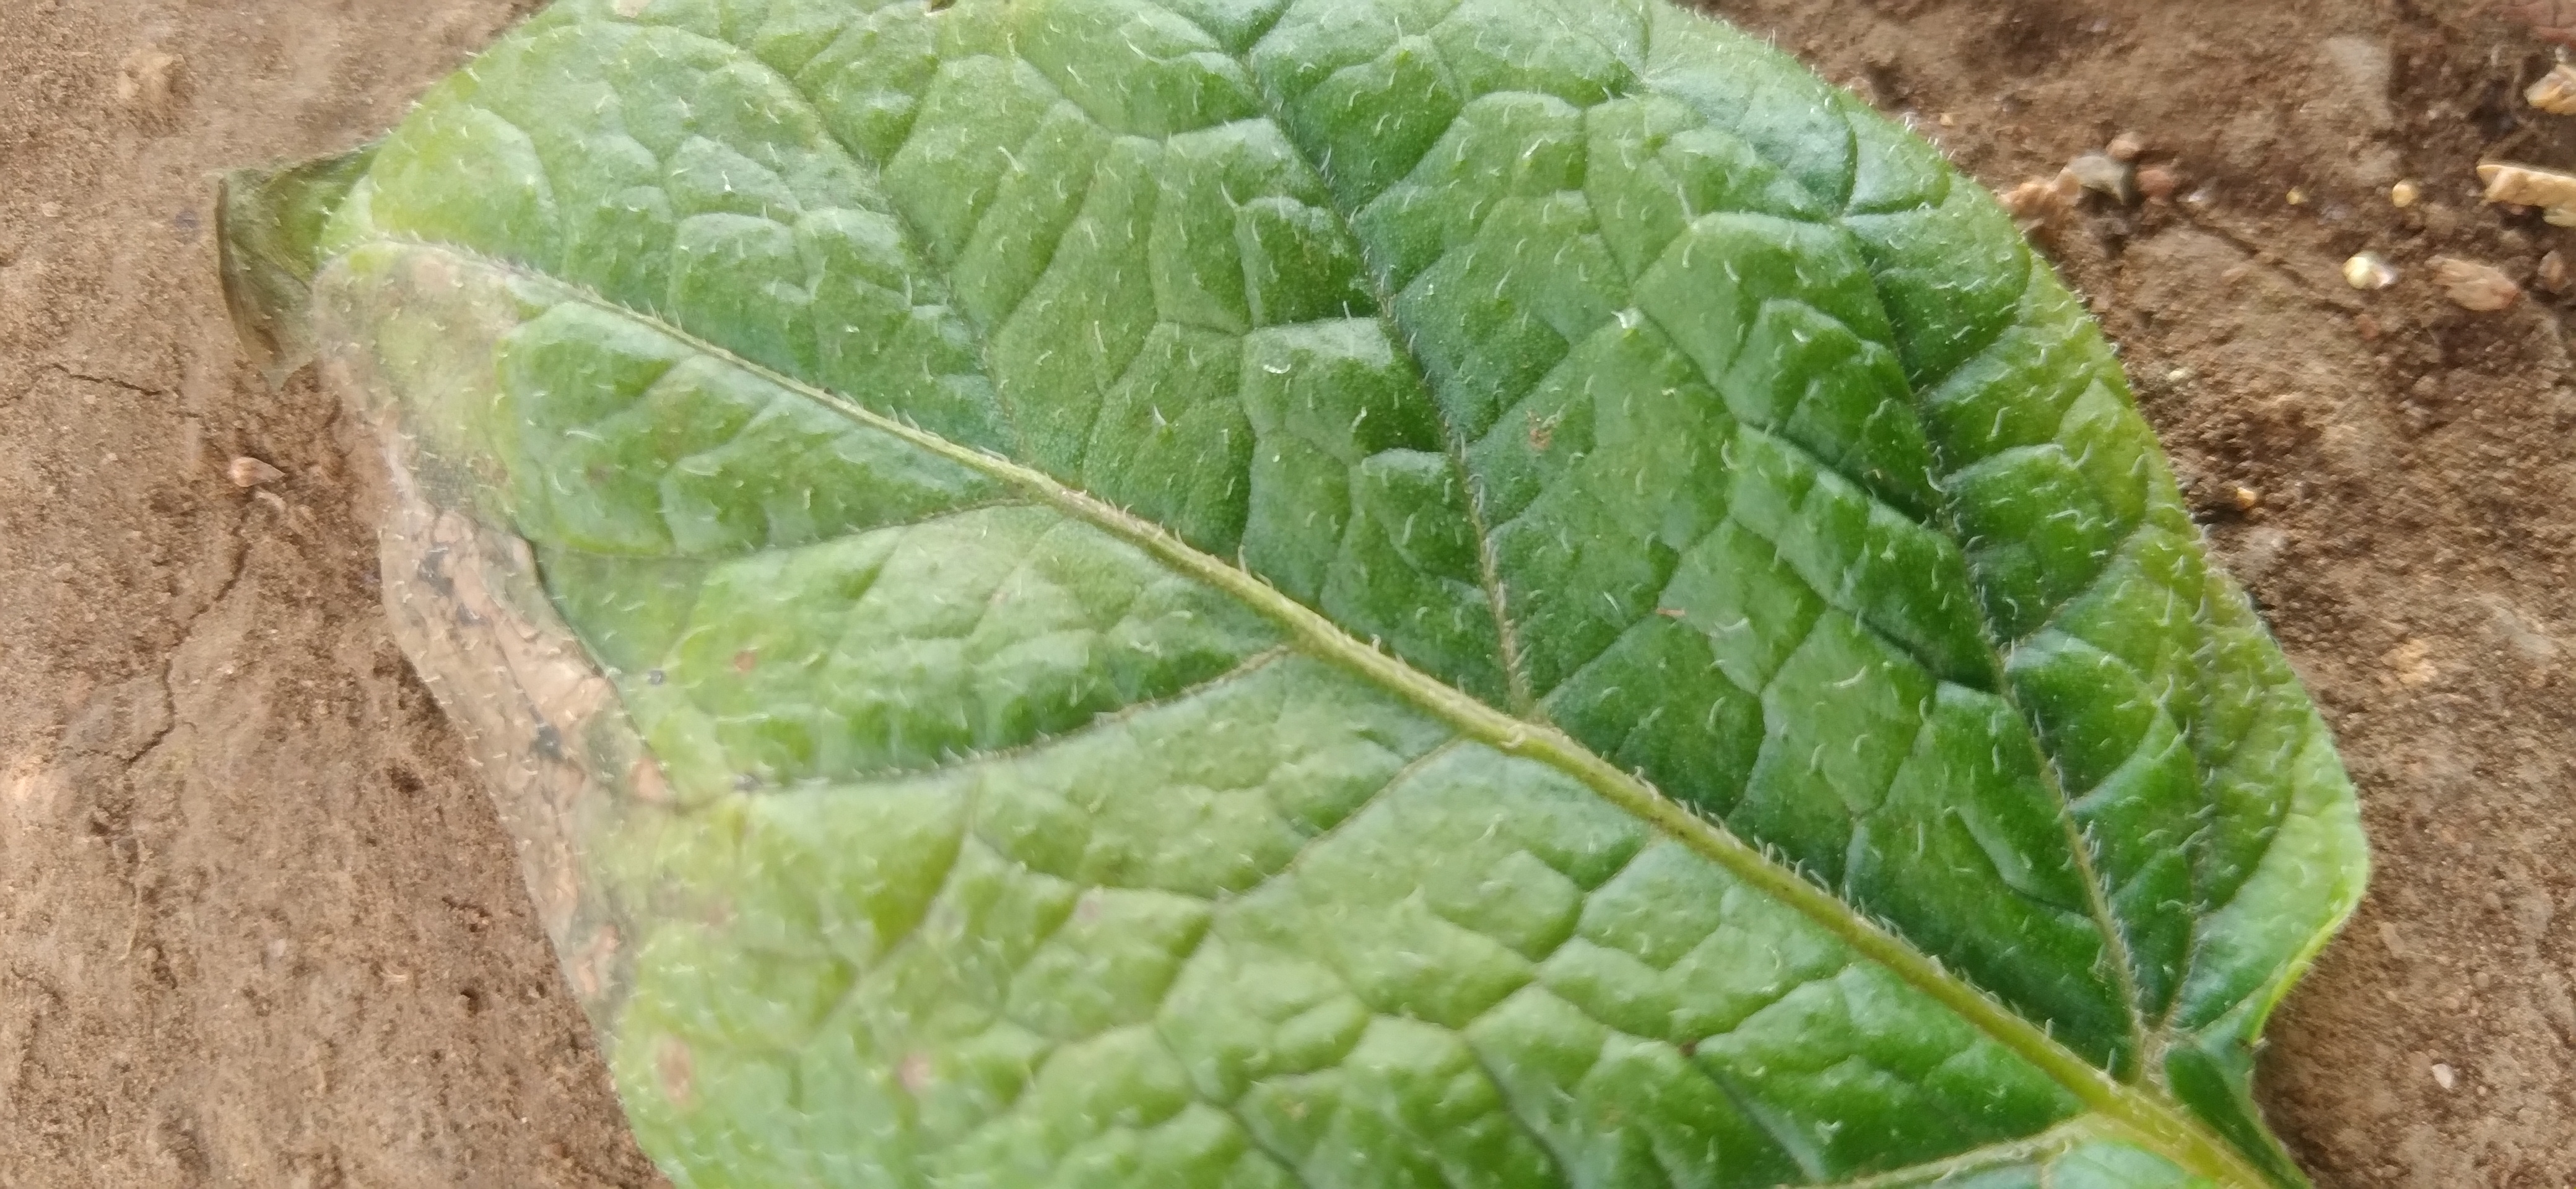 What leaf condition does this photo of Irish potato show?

early blight
